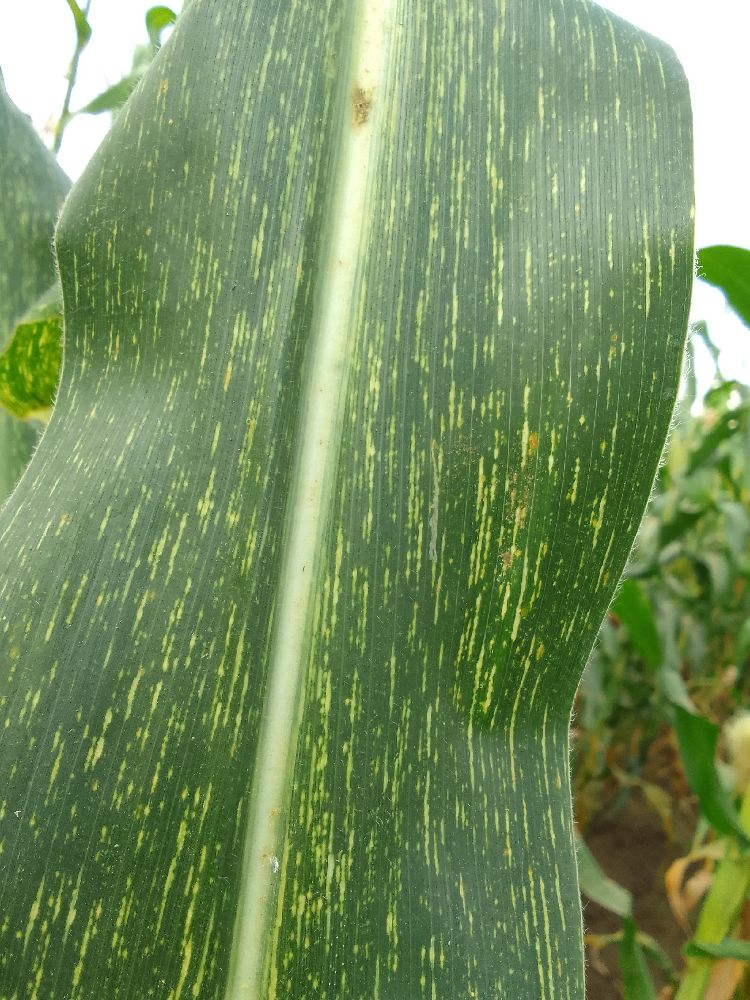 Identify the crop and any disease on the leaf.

maize, maize streak virus
